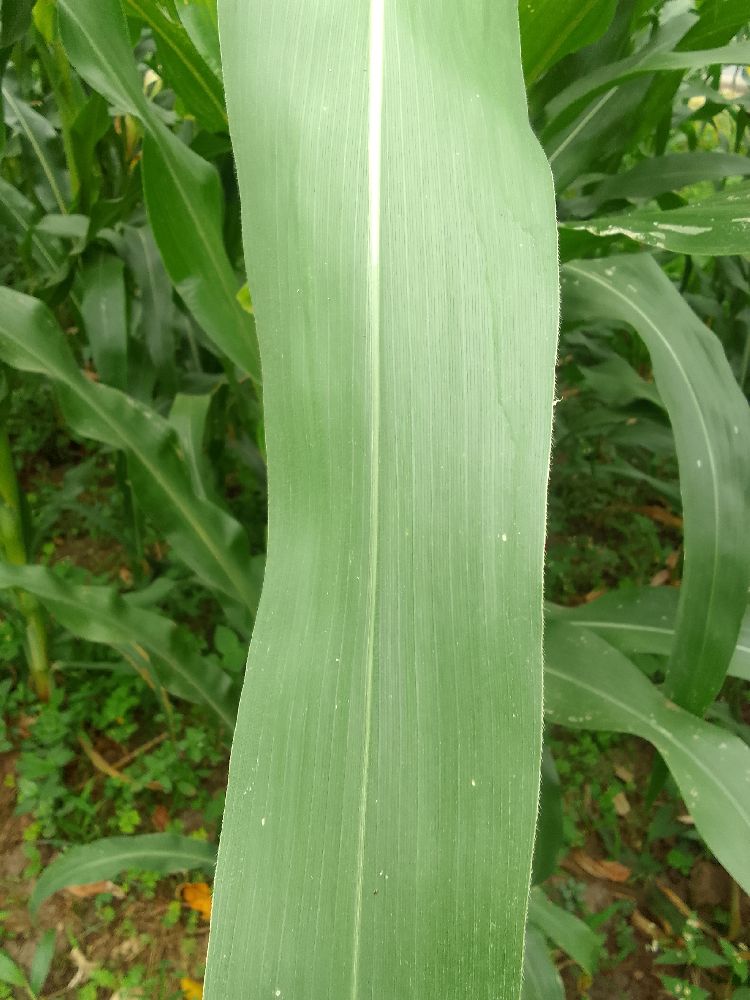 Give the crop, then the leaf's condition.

maize, healthy
